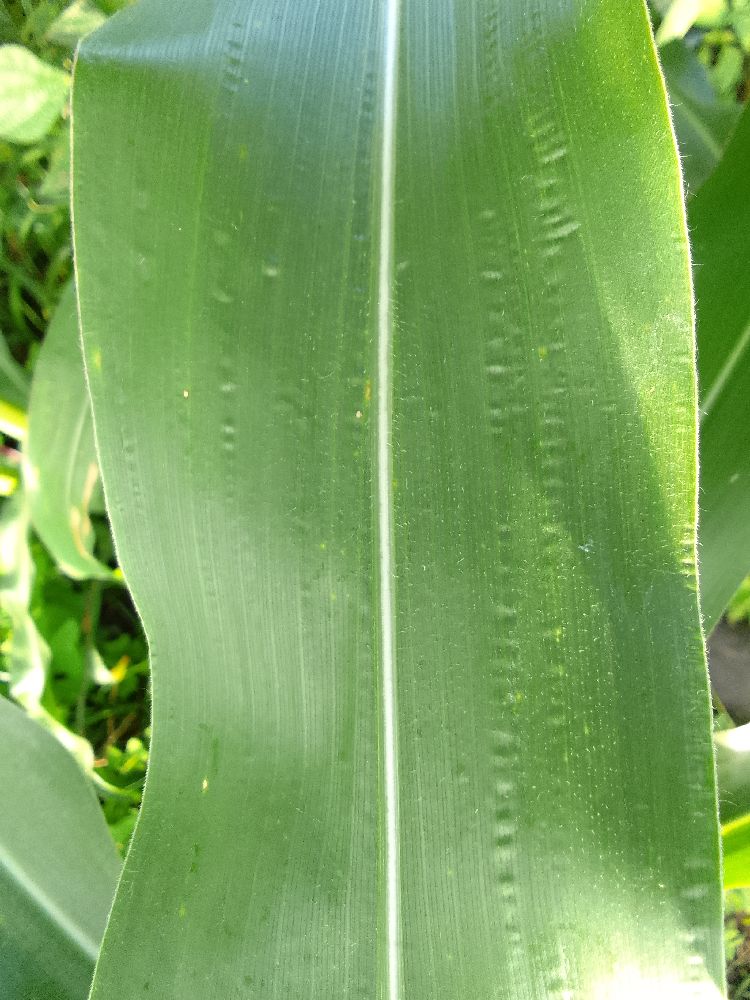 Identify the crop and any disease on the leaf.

maize, healthy
